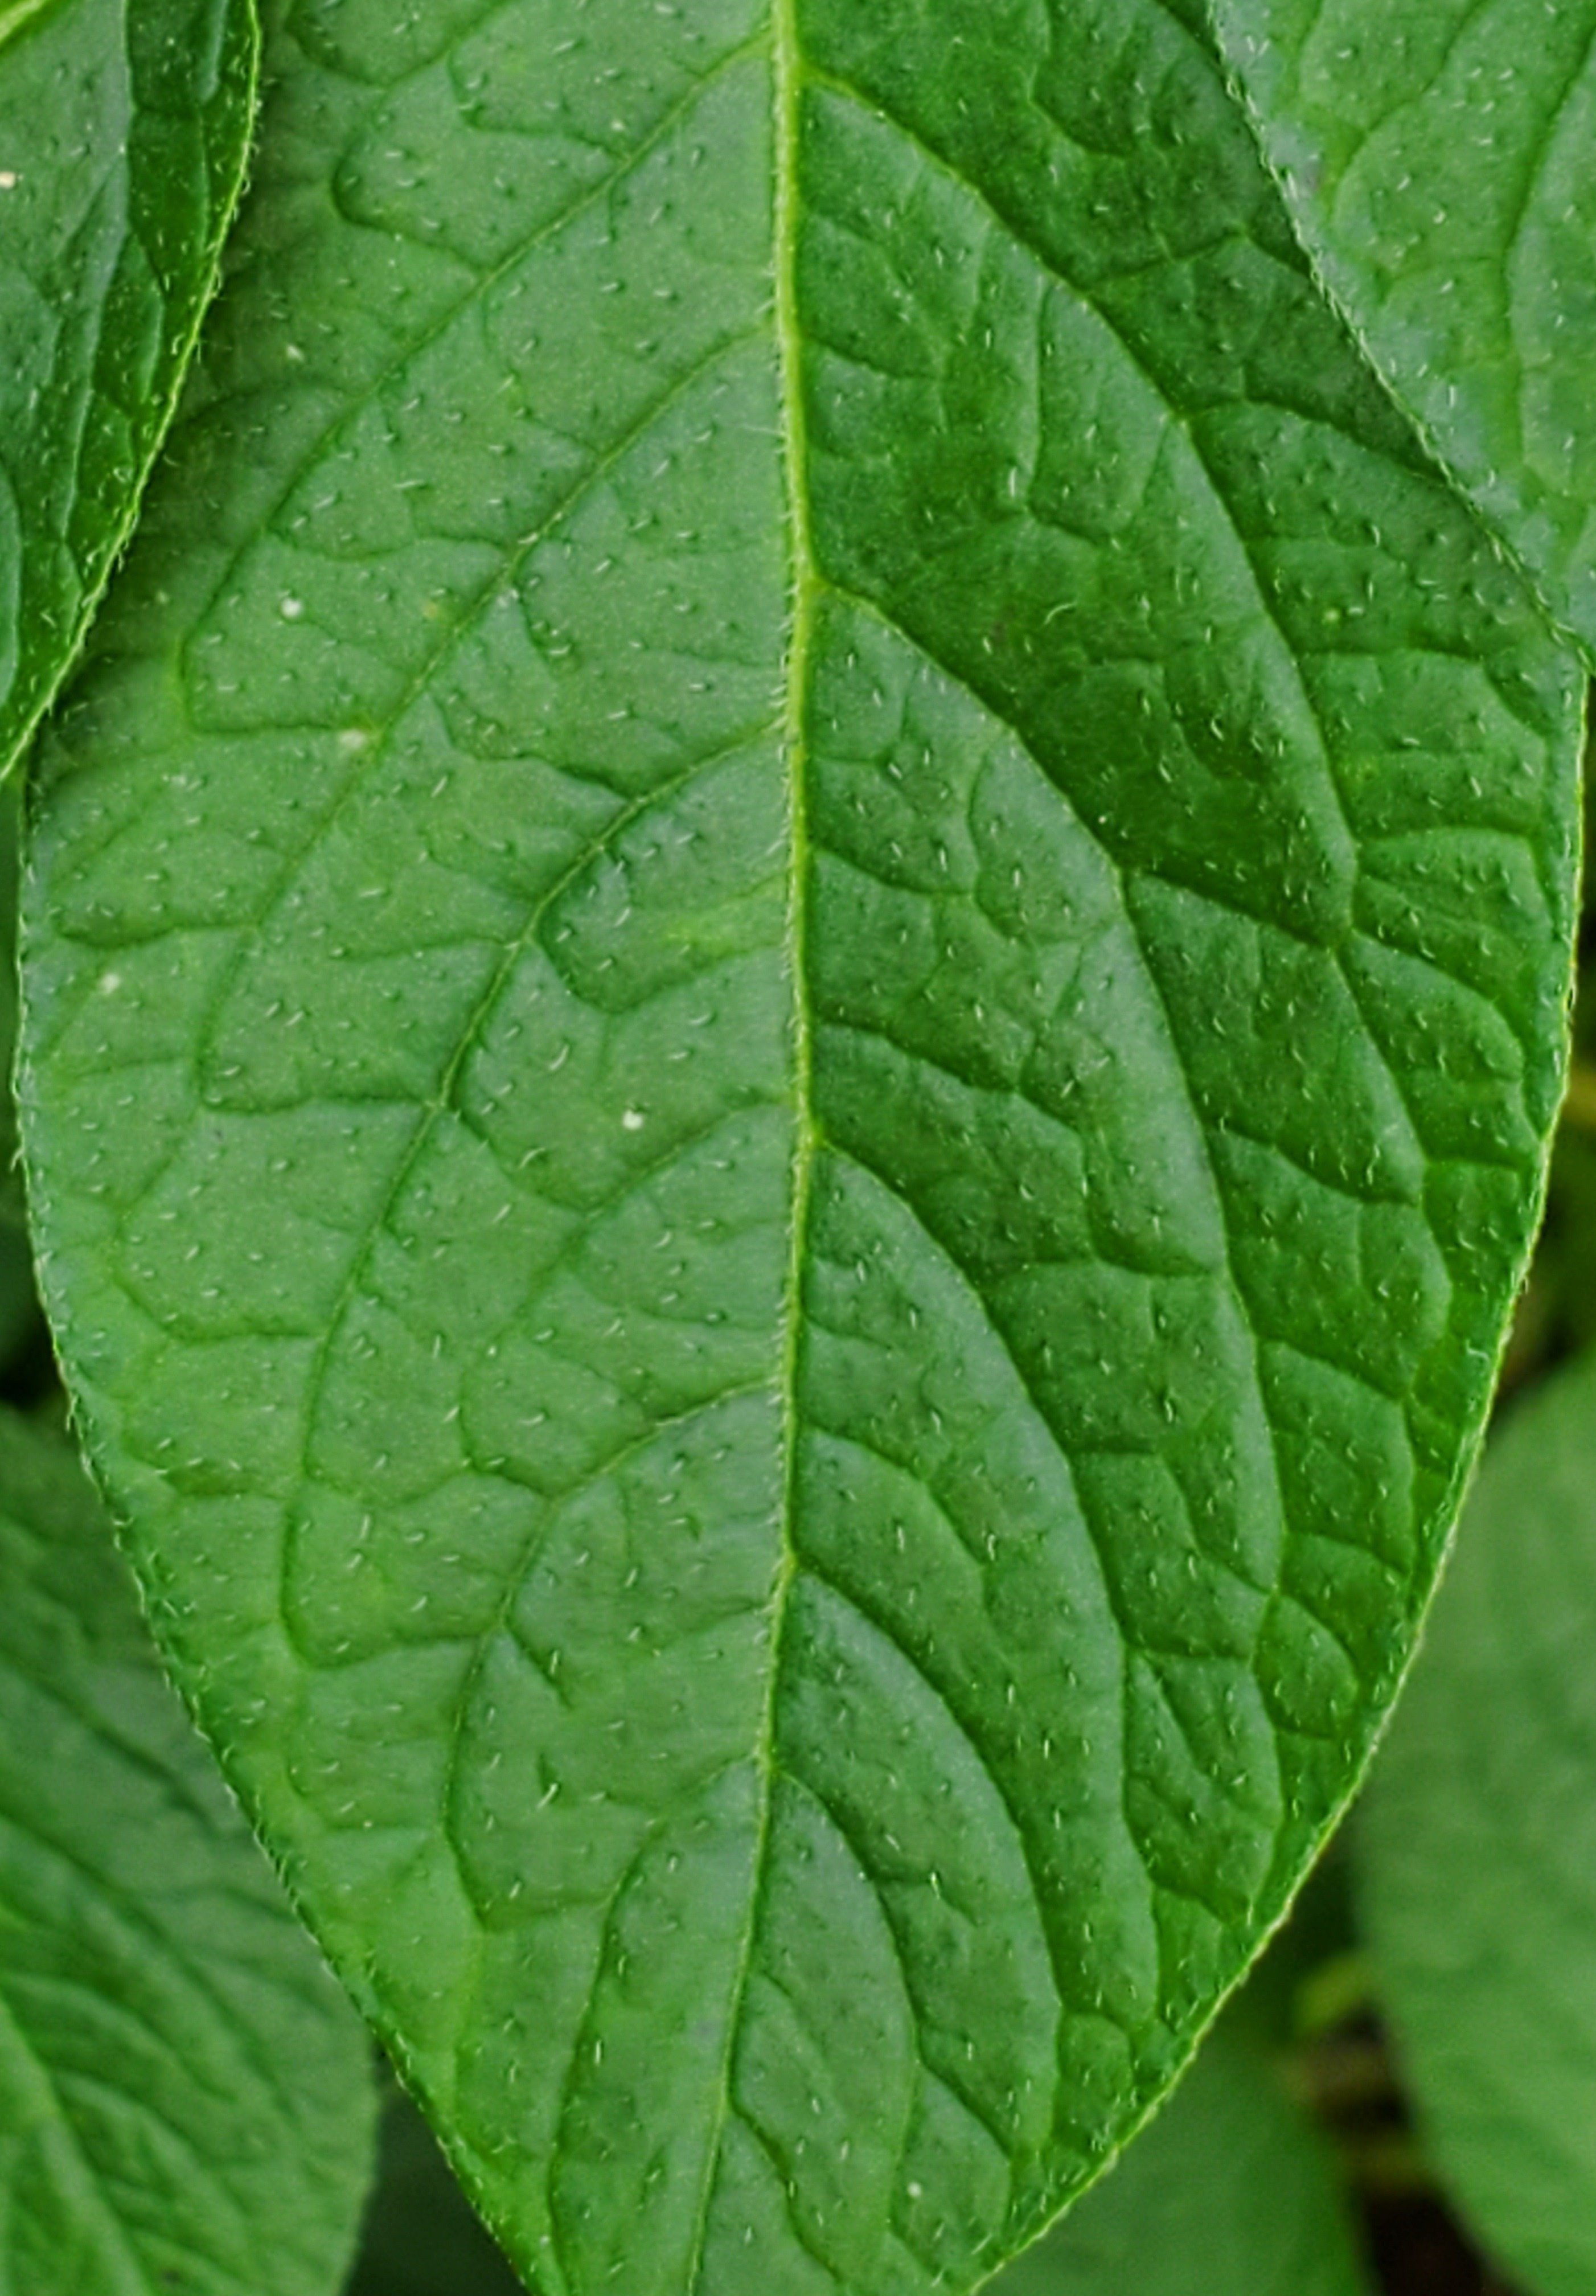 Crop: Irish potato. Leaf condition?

healthy
